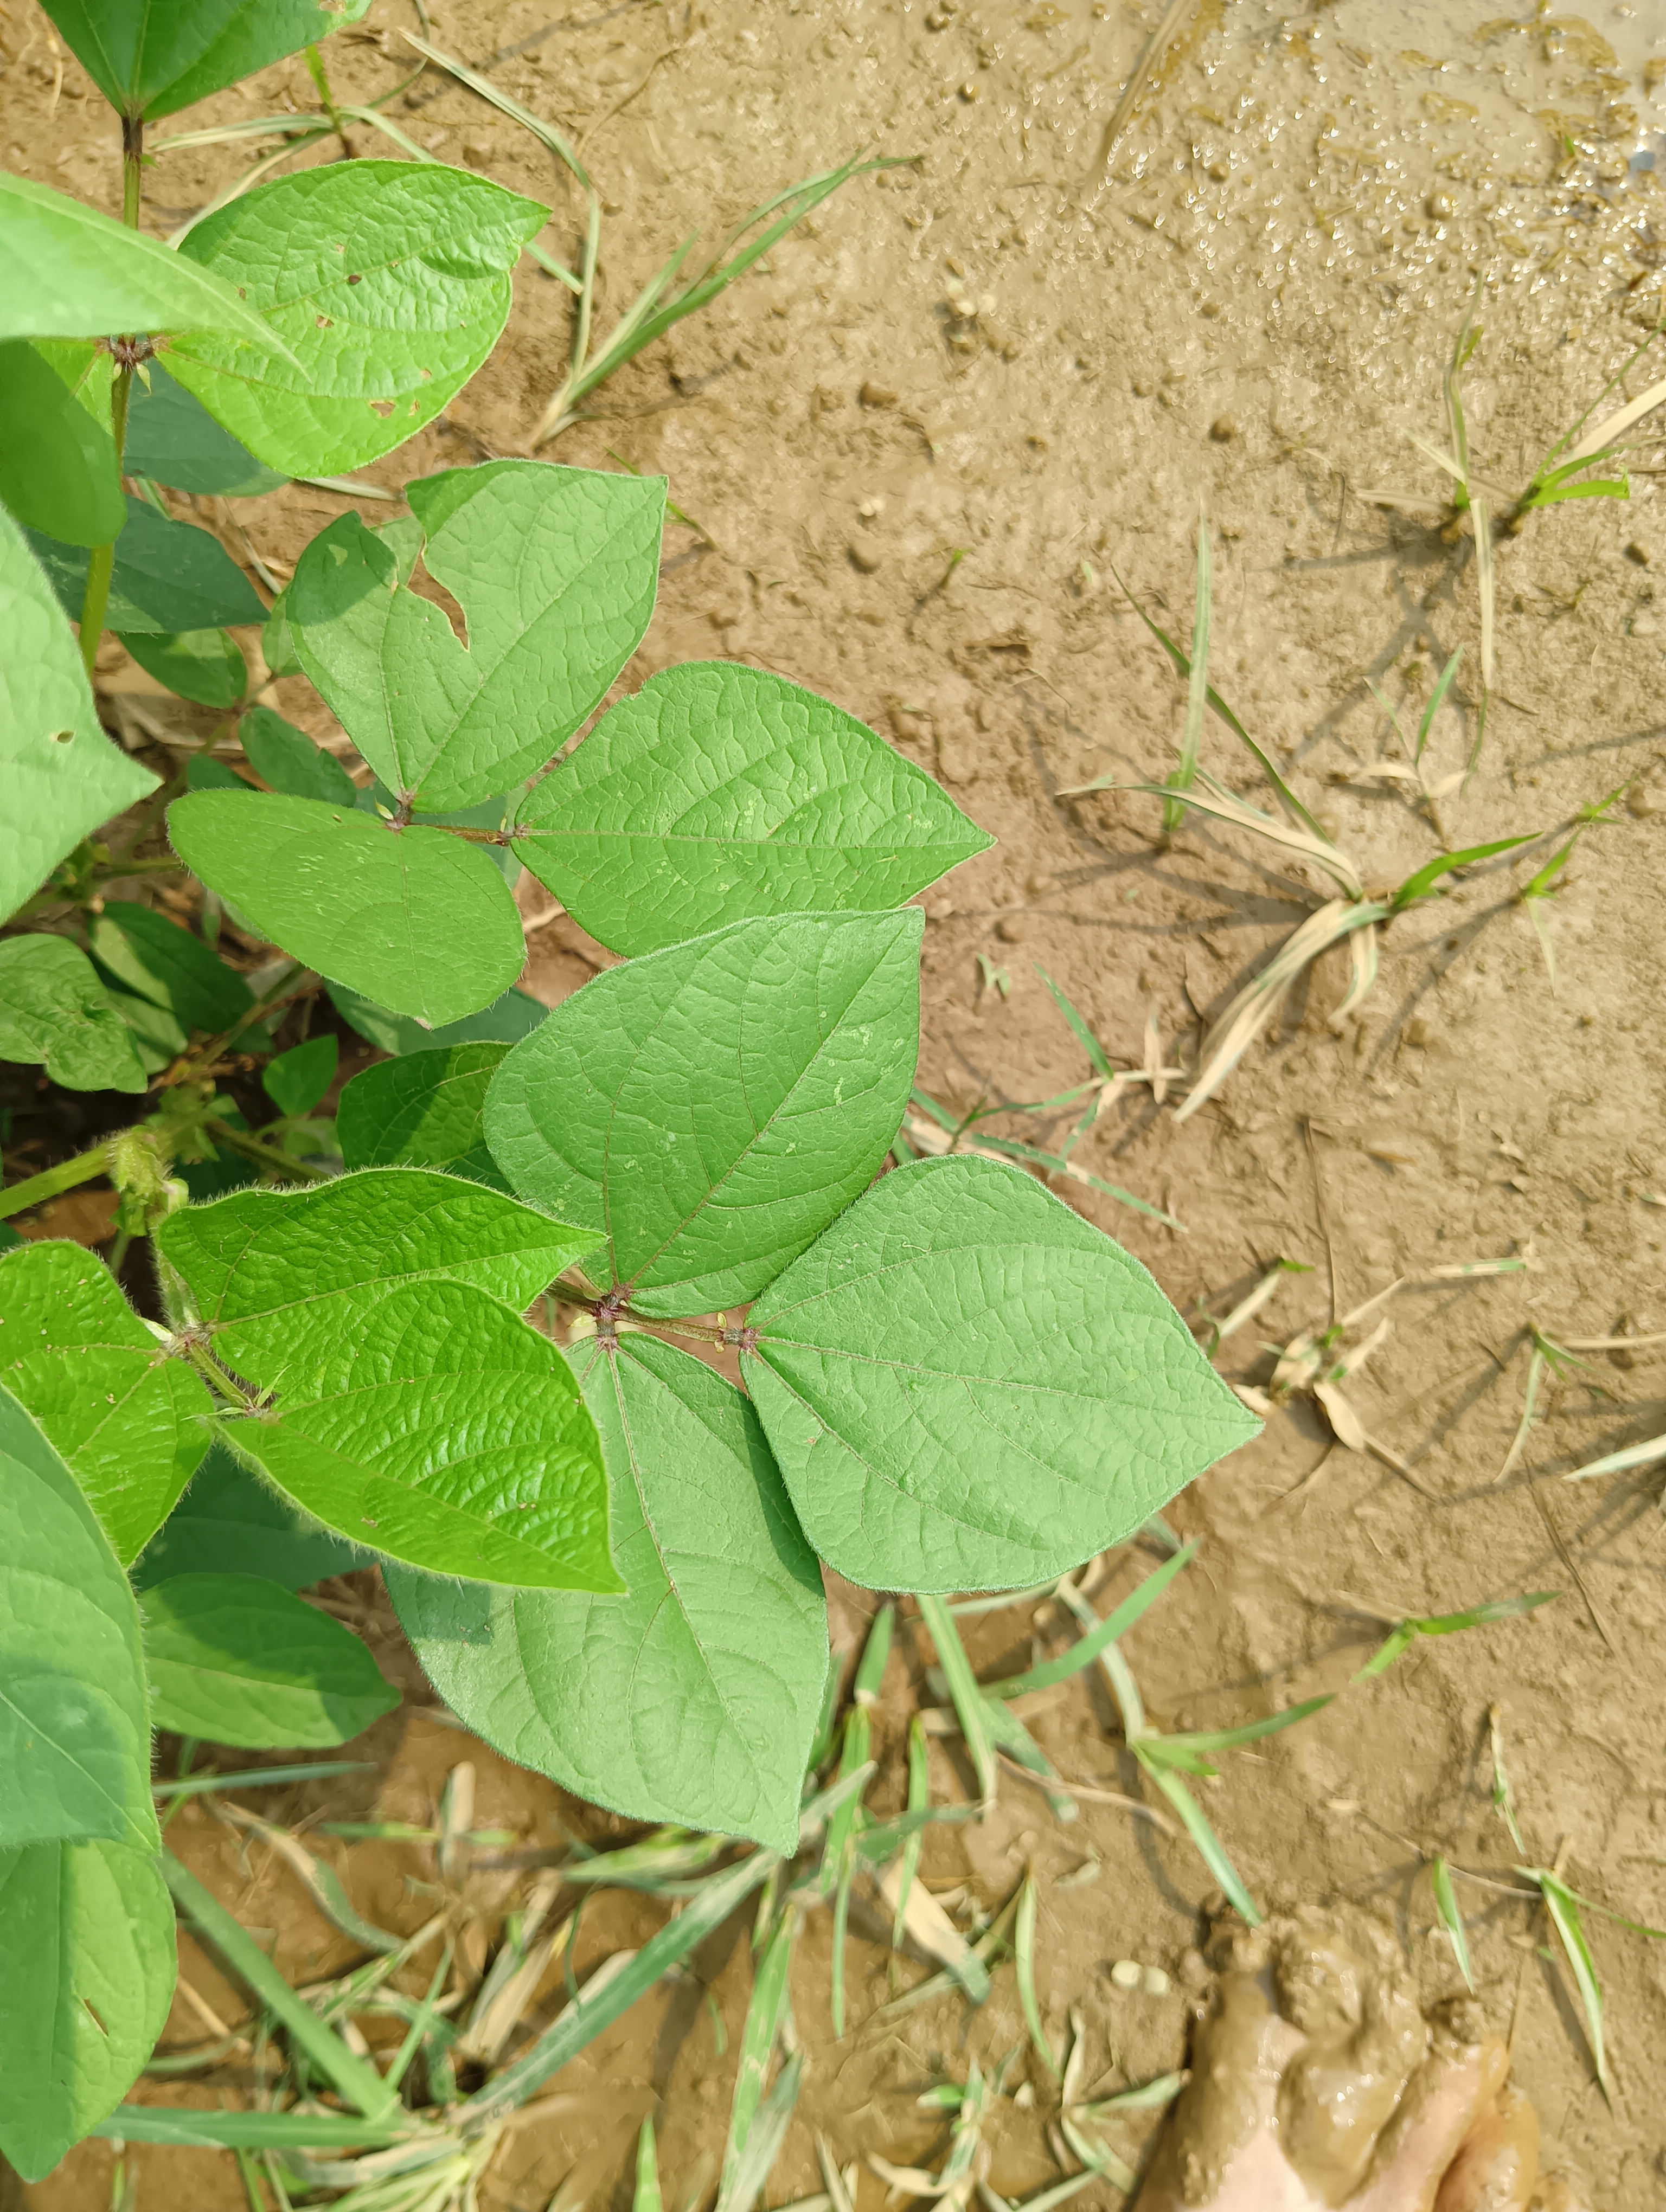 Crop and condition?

mungbean, healthy
